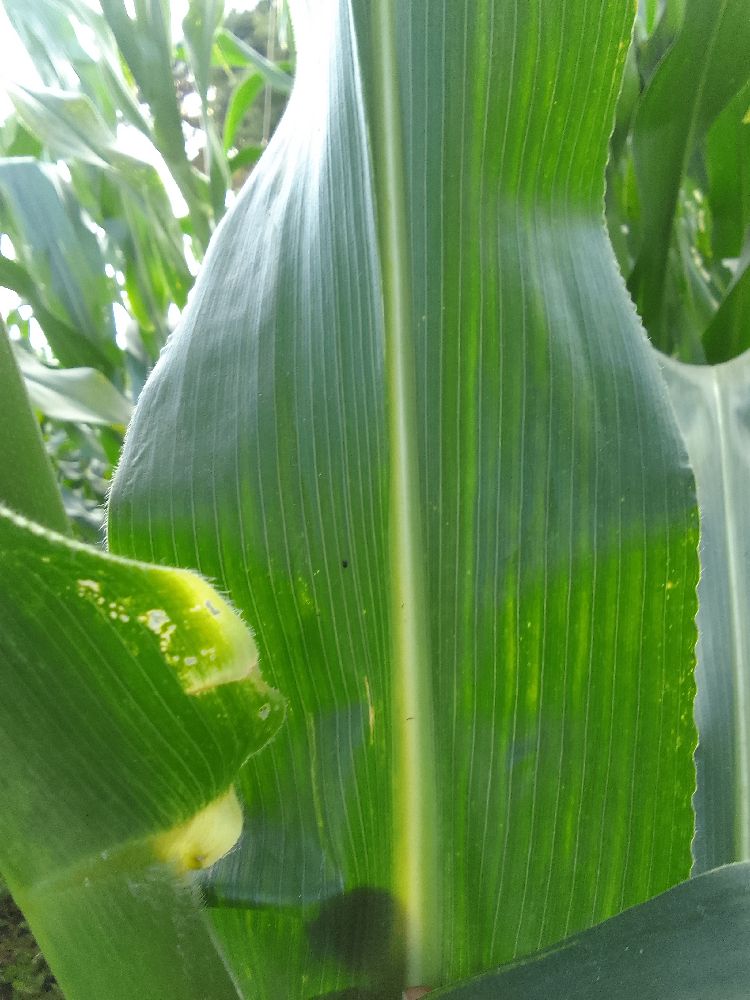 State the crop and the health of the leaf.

maize, healthy
